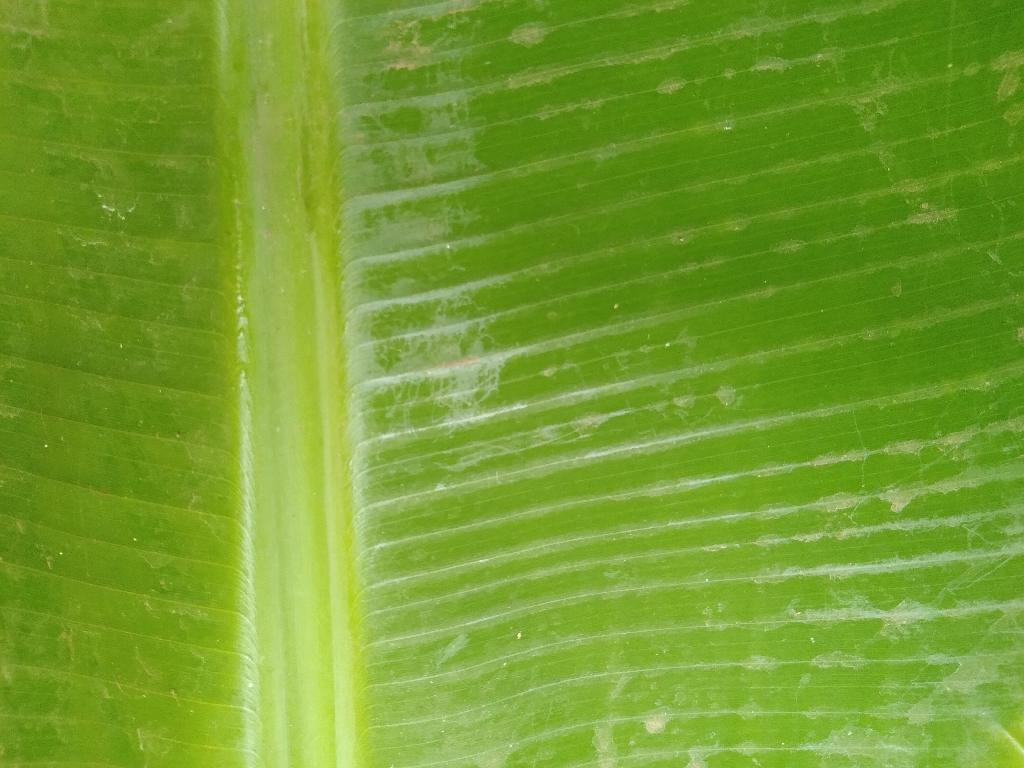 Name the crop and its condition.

banana, healthy
